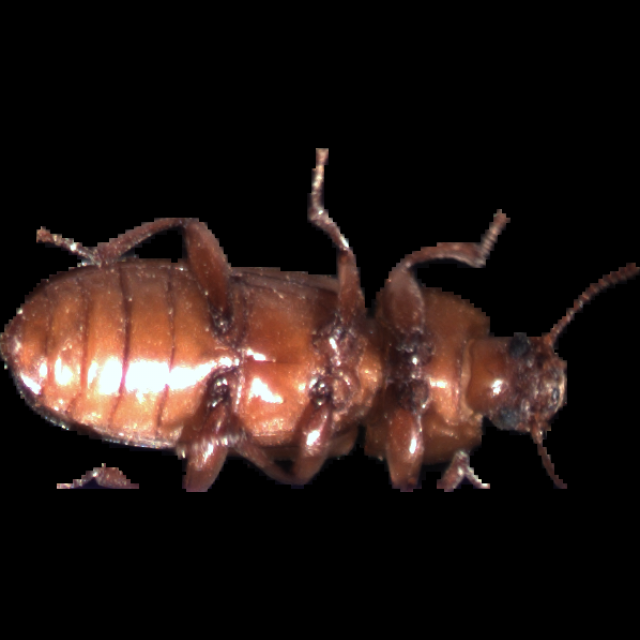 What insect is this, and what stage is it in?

mealworm beetle
